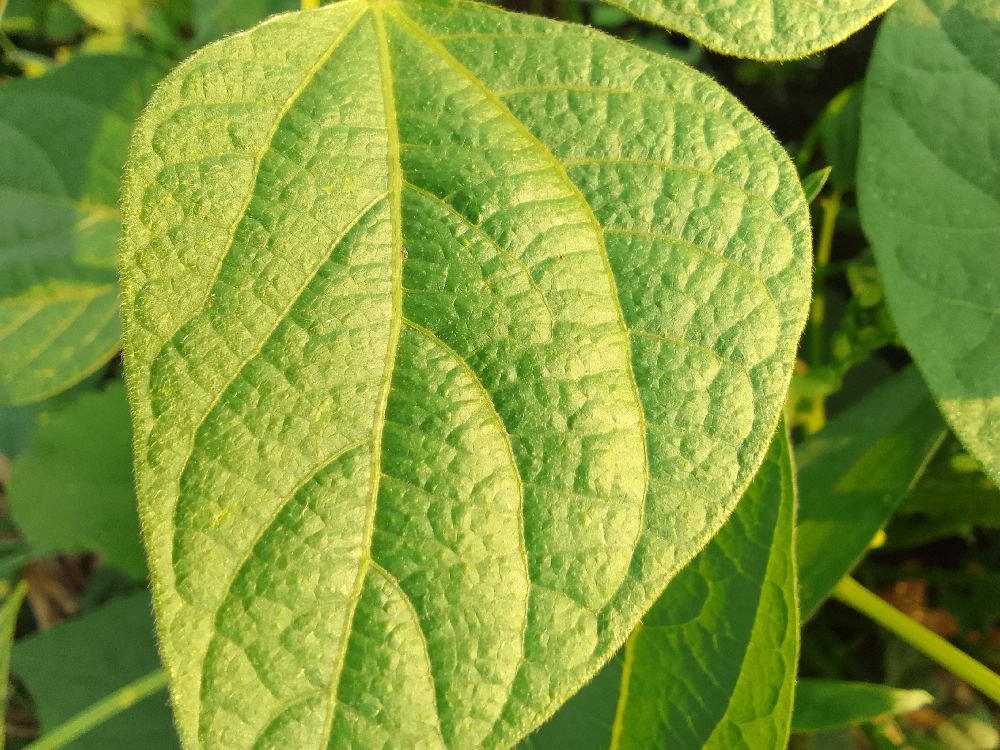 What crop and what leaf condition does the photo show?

common bean, healthy
